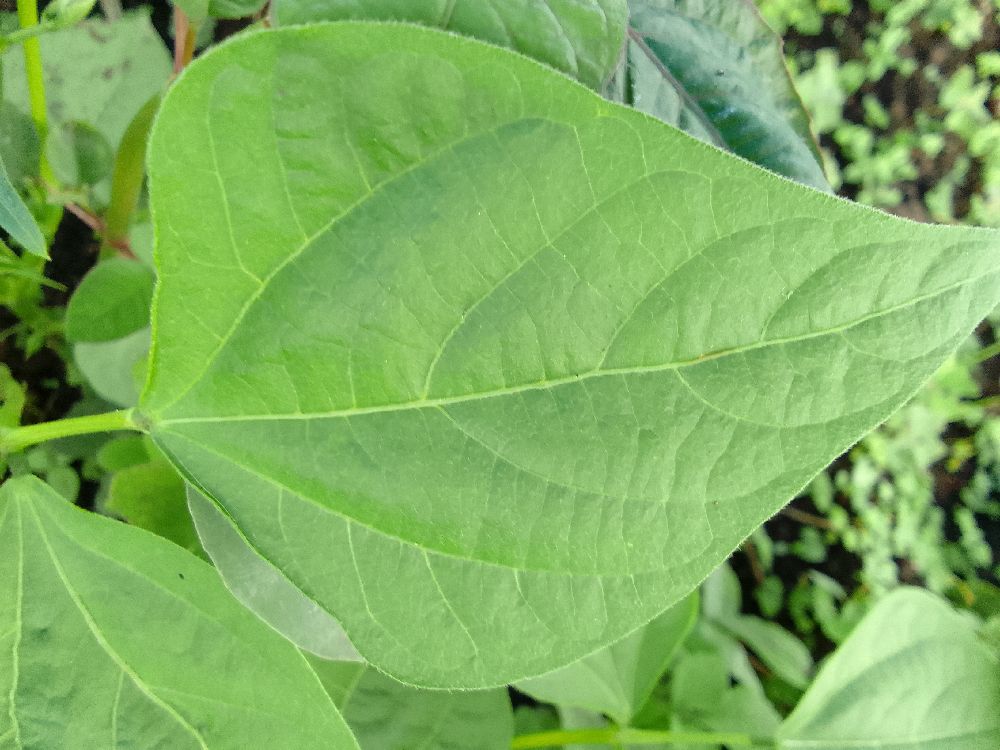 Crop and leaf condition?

common bean, healthy
